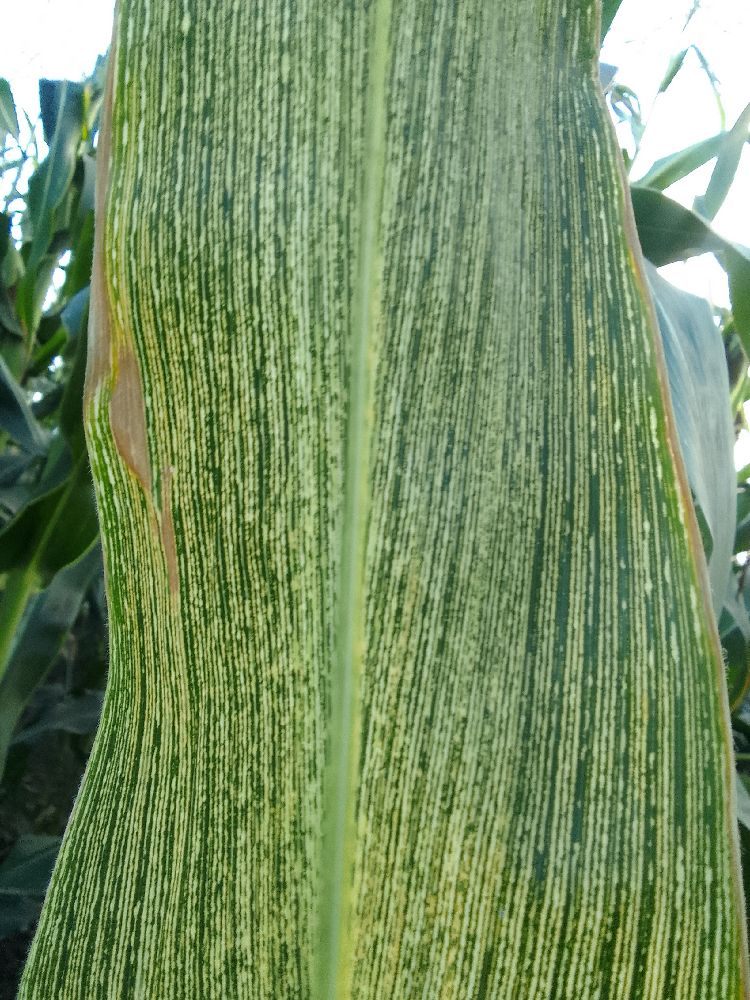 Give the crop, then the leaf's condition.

maize, maize streak virus
